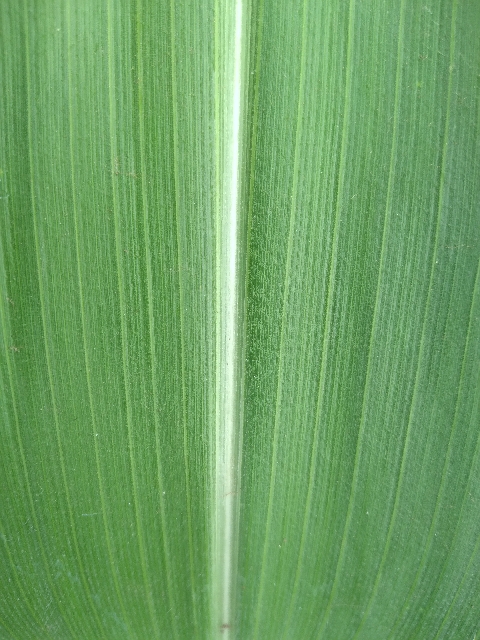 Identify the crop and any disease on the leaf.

maize, healthy
